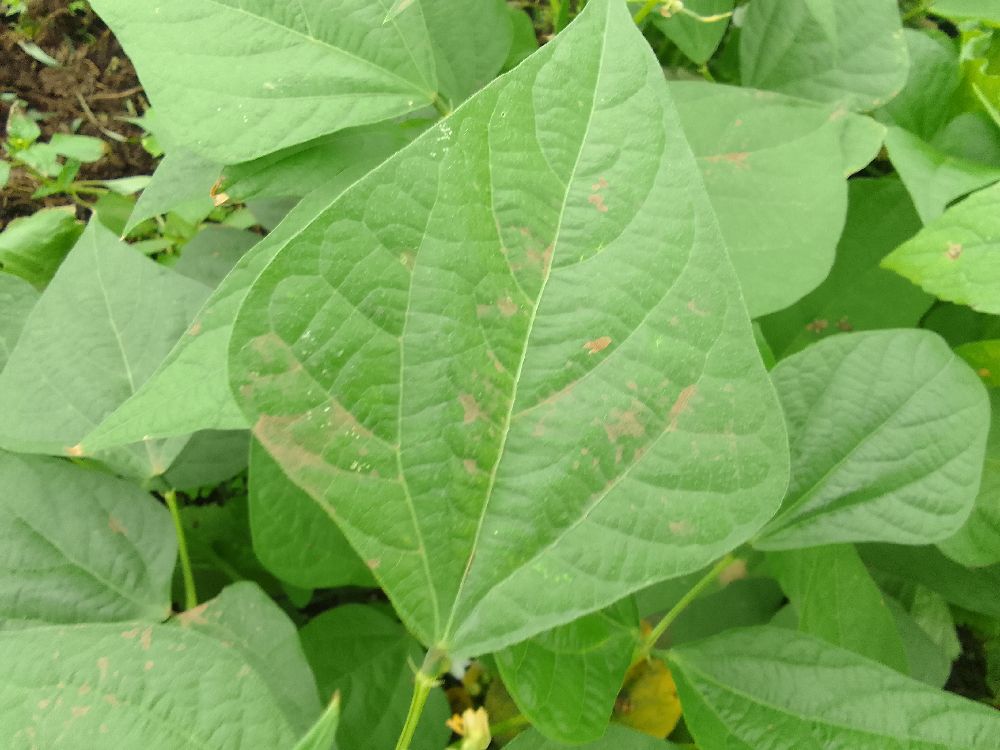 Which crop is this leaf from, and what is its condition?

common bean, healthy
